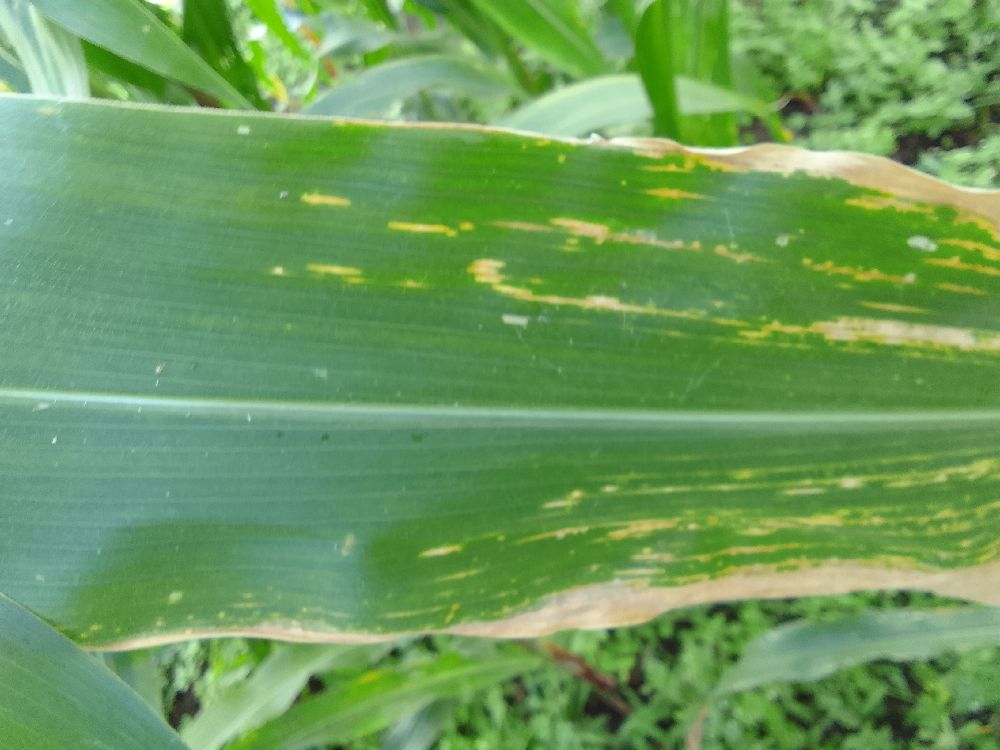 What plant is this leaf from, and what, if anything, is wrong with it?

maize, maize lethal necrosis
